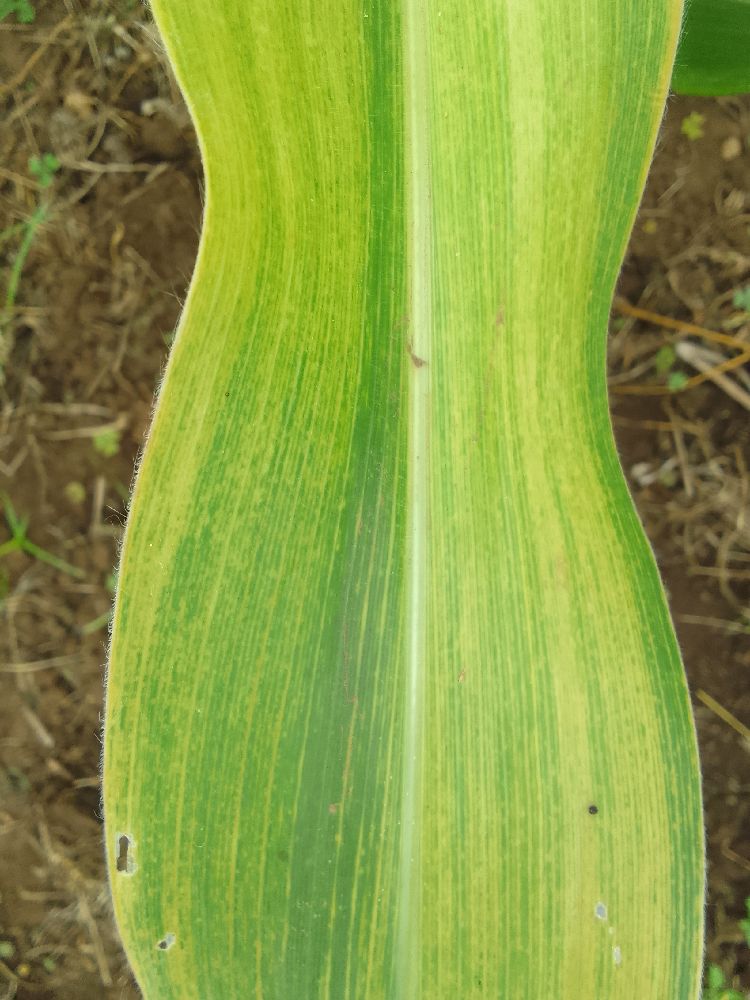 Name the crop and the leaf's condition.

maize, maize lethal necrosis
